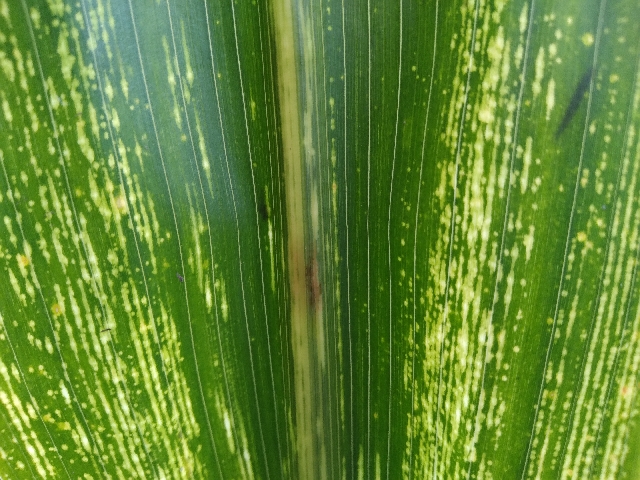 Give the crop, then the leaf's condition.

maize, maize streak virus
